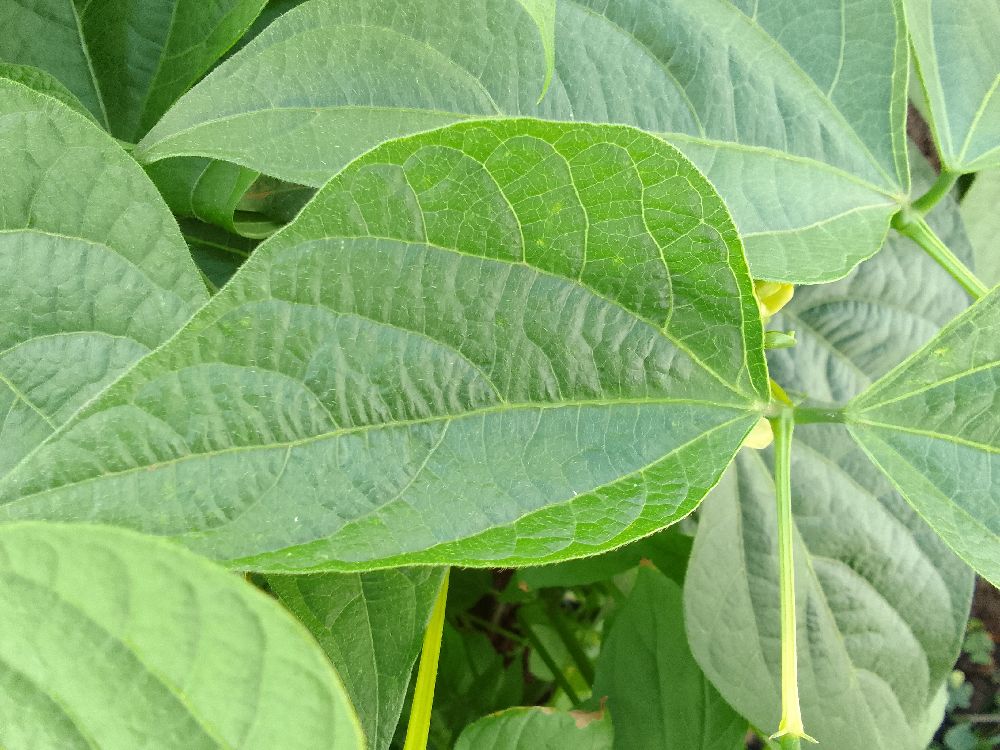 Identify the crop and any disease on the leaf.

common bean, healthy
